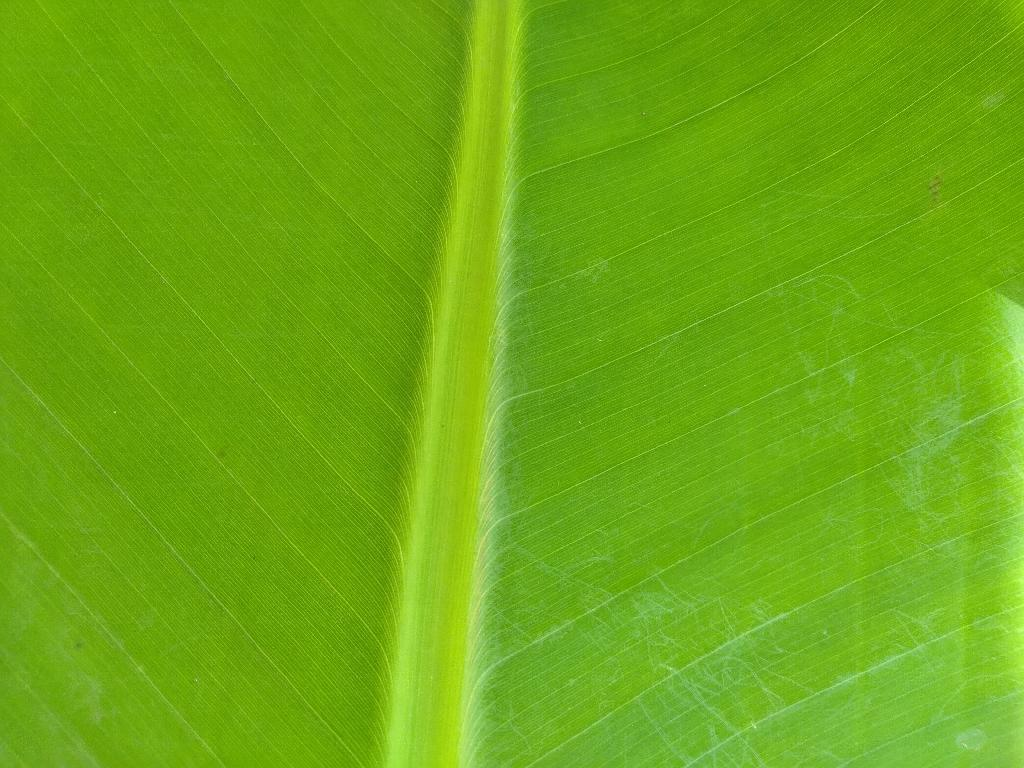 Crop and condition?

banana, healthy
